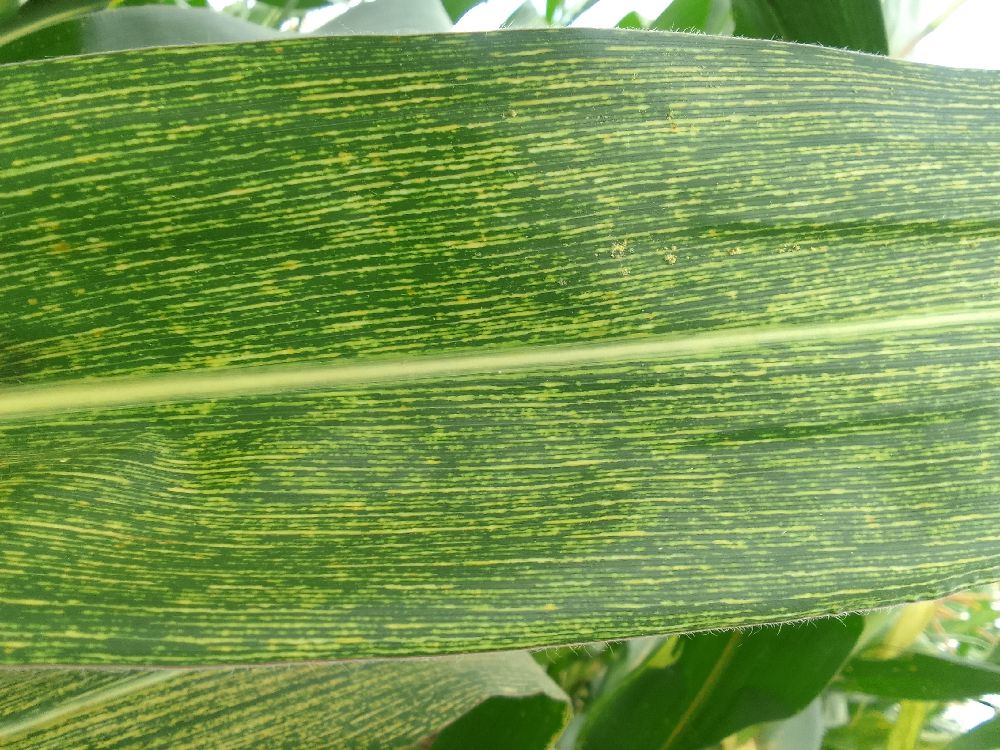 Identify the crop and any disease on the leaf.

maize, maize streak virus
